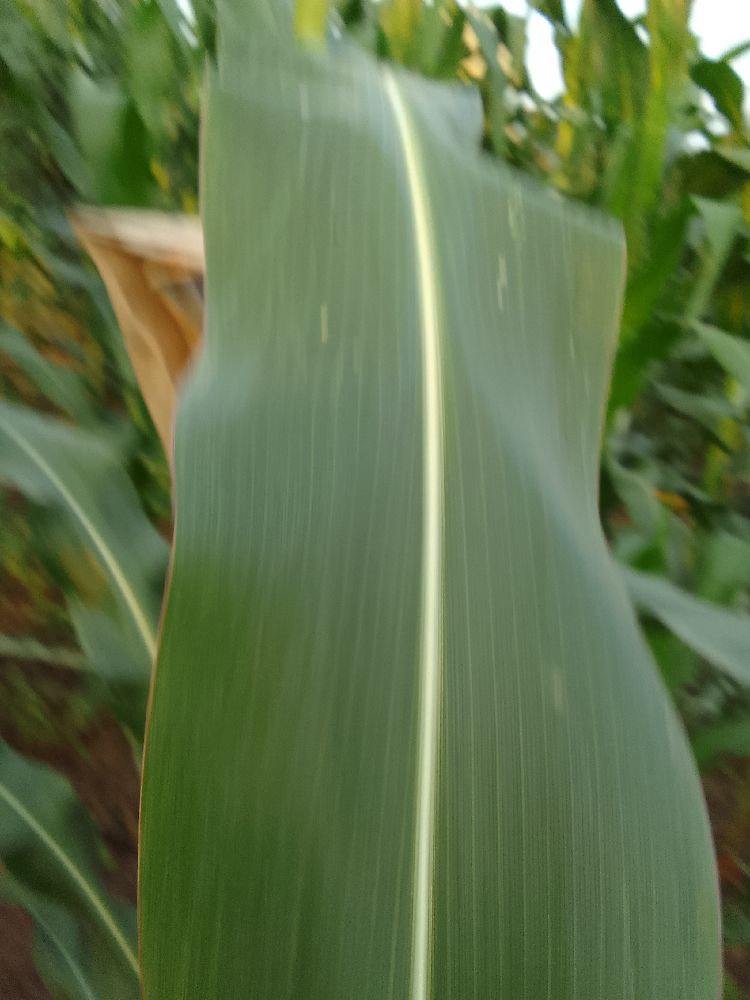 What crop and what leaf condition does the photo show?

maize, healthy
